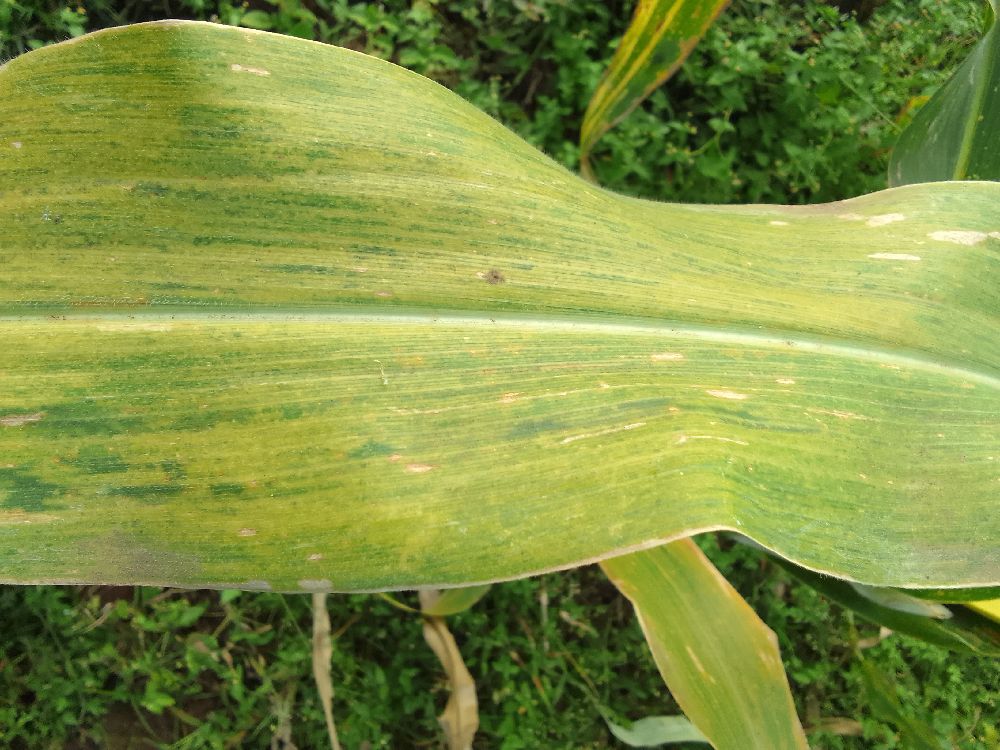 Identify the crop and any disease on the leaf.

maize, maize lethal necrosis
